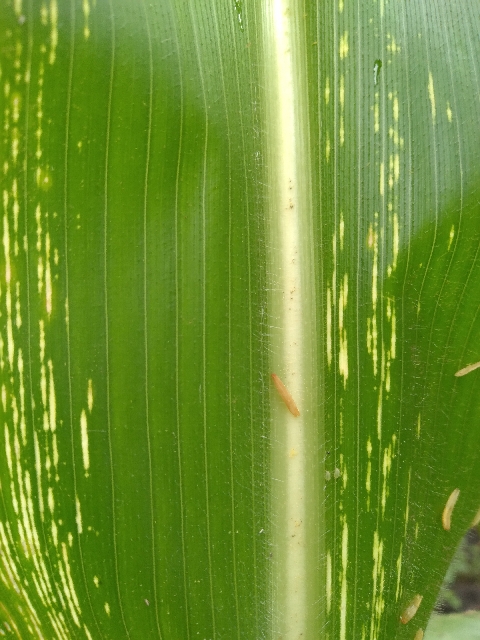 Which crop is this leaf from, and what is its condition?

maize, maize streak virus
